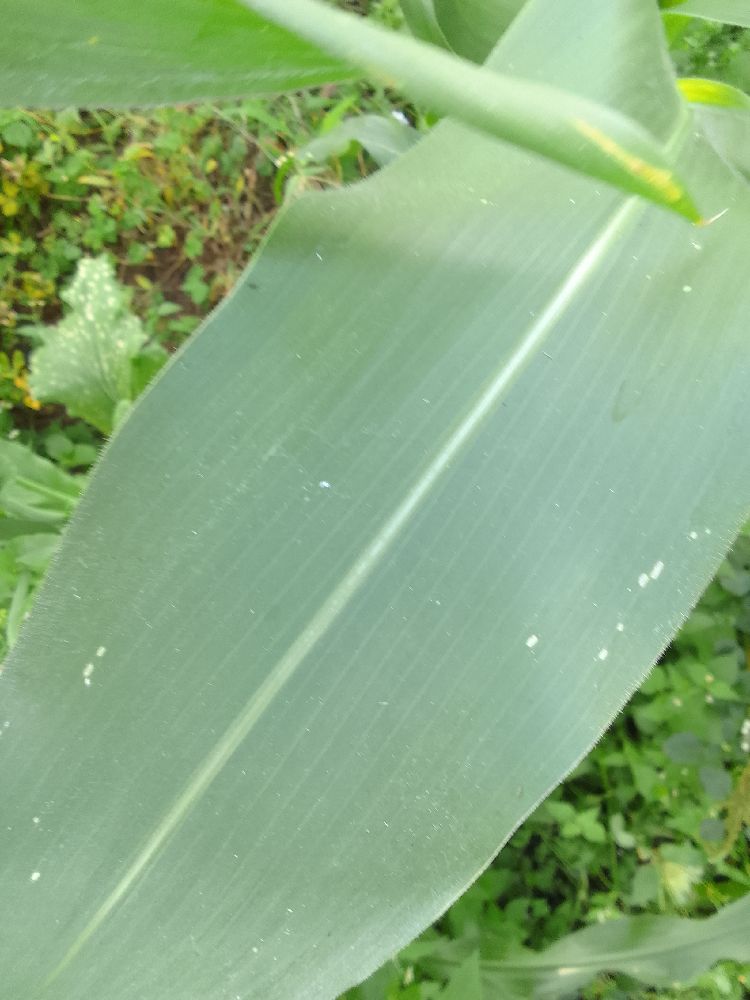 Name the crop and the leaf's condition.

maize, healthy
